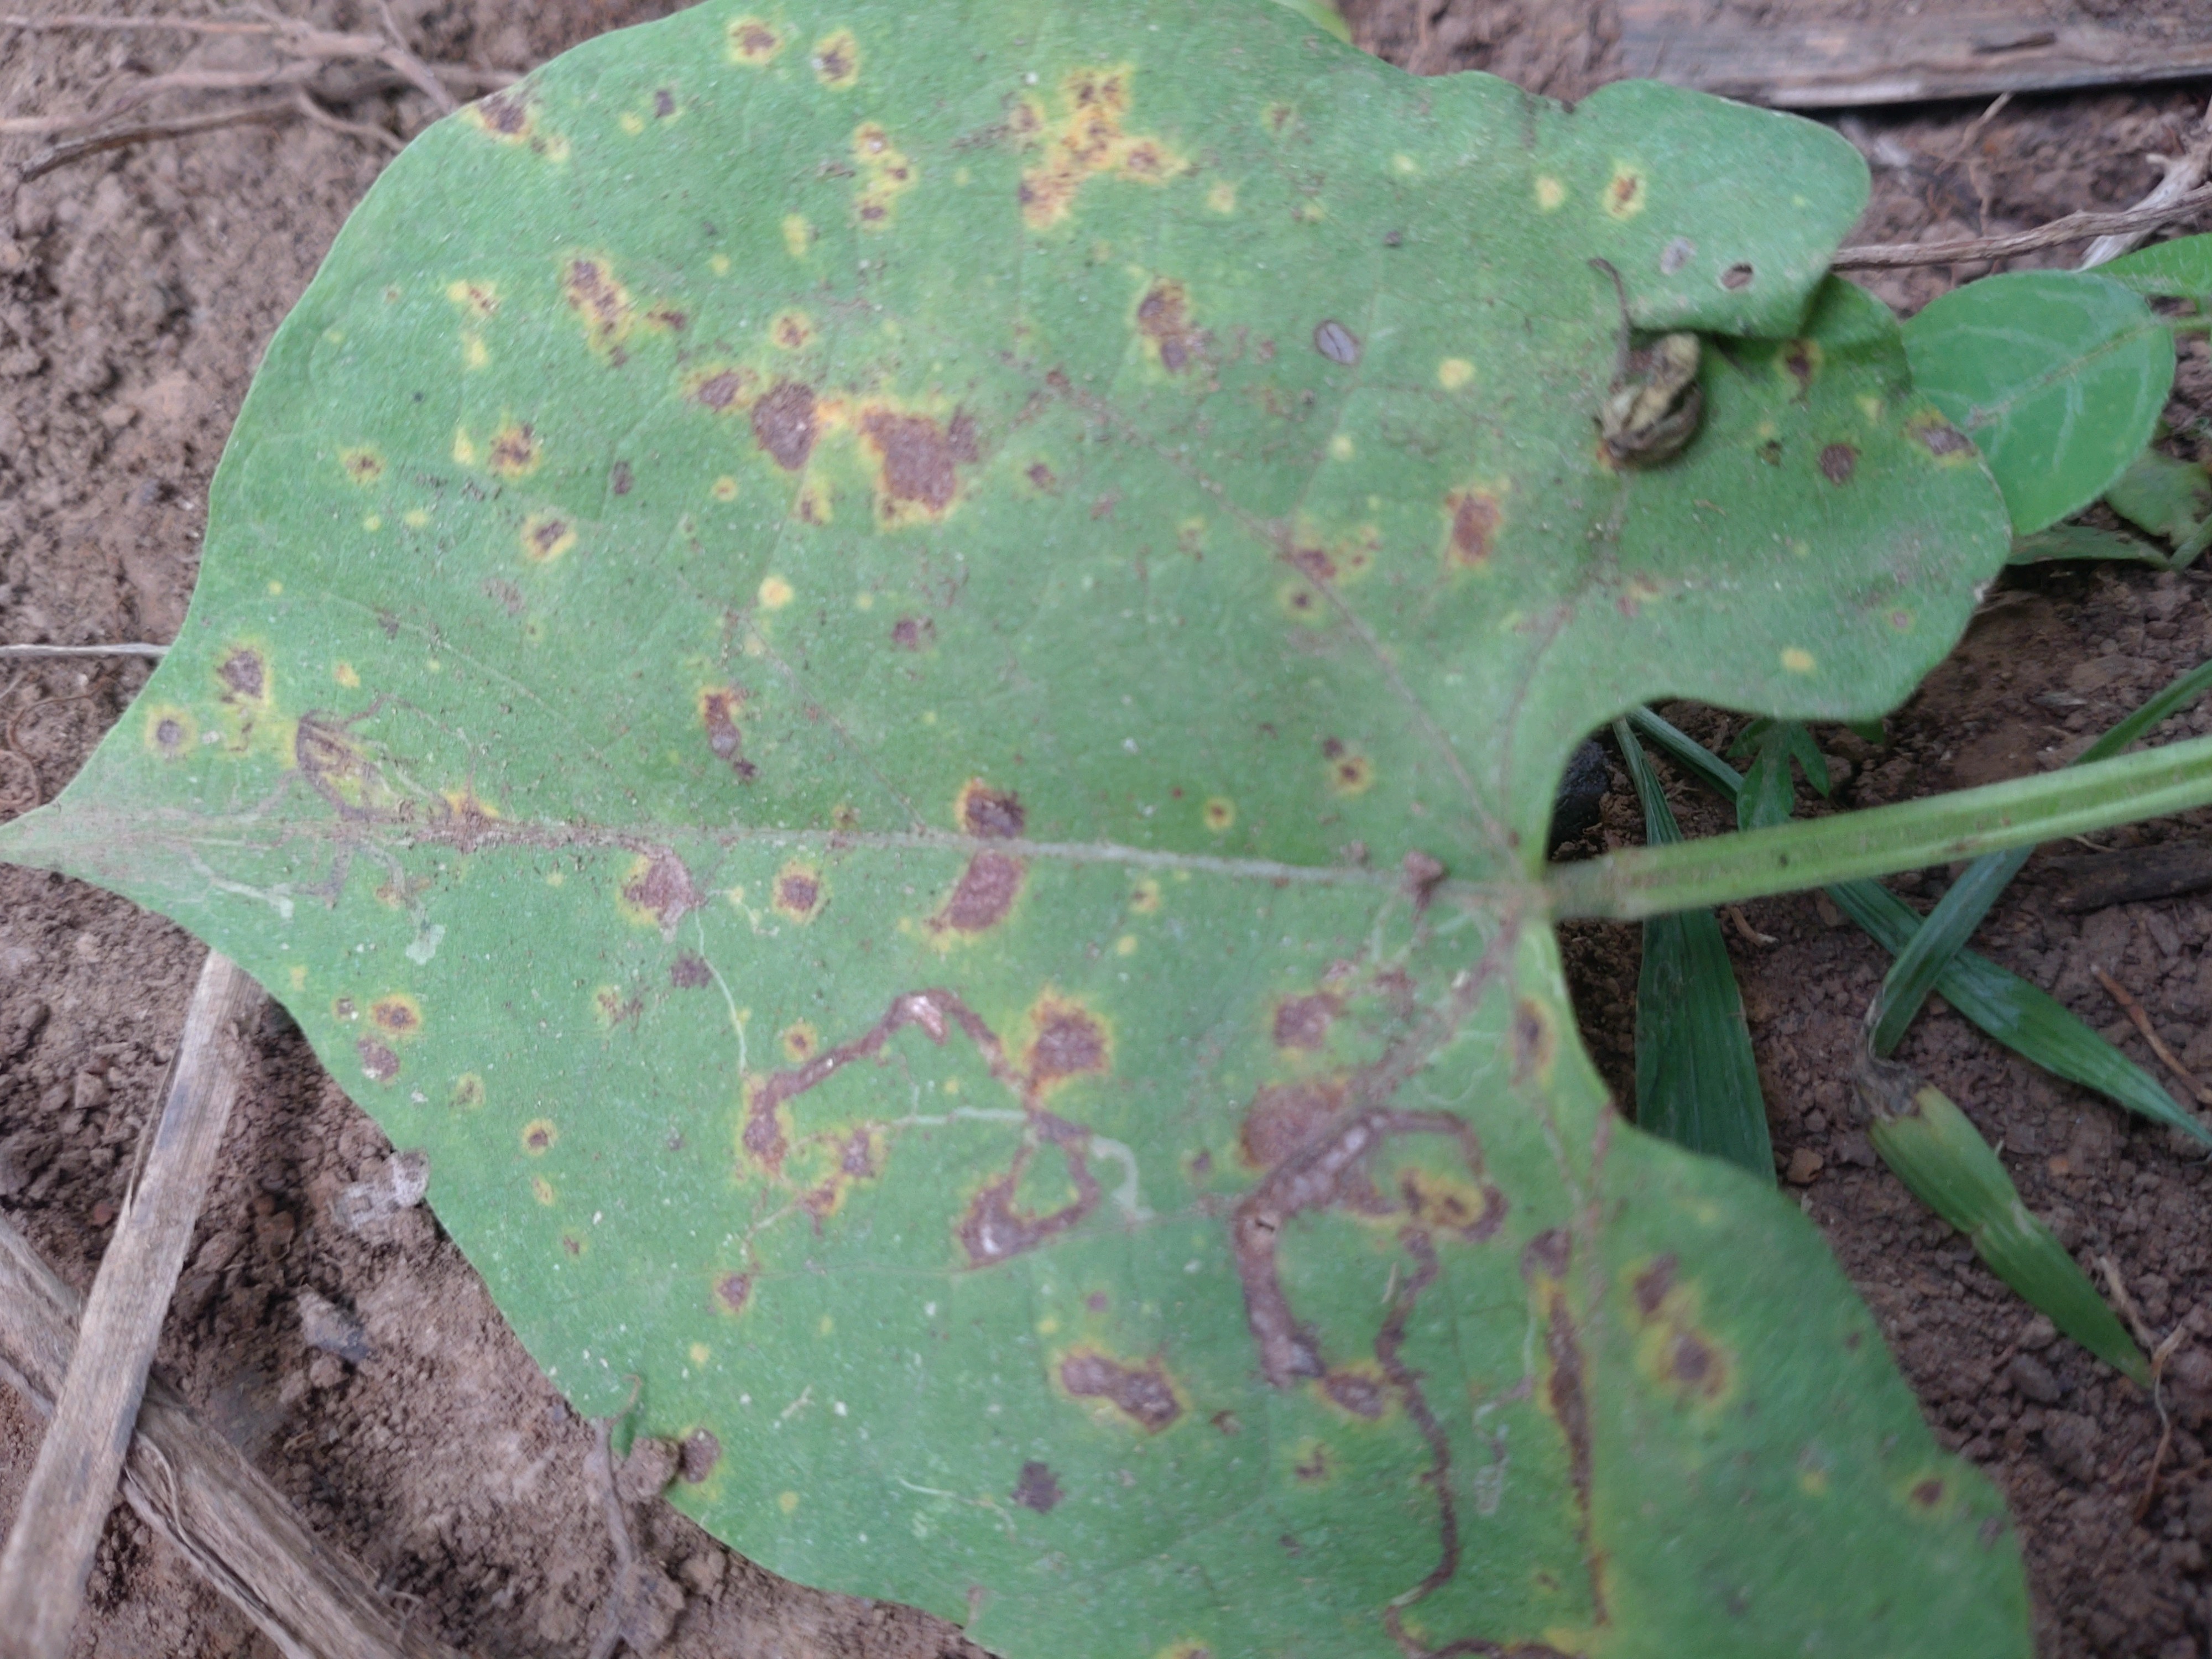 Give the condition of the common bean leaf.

rust
